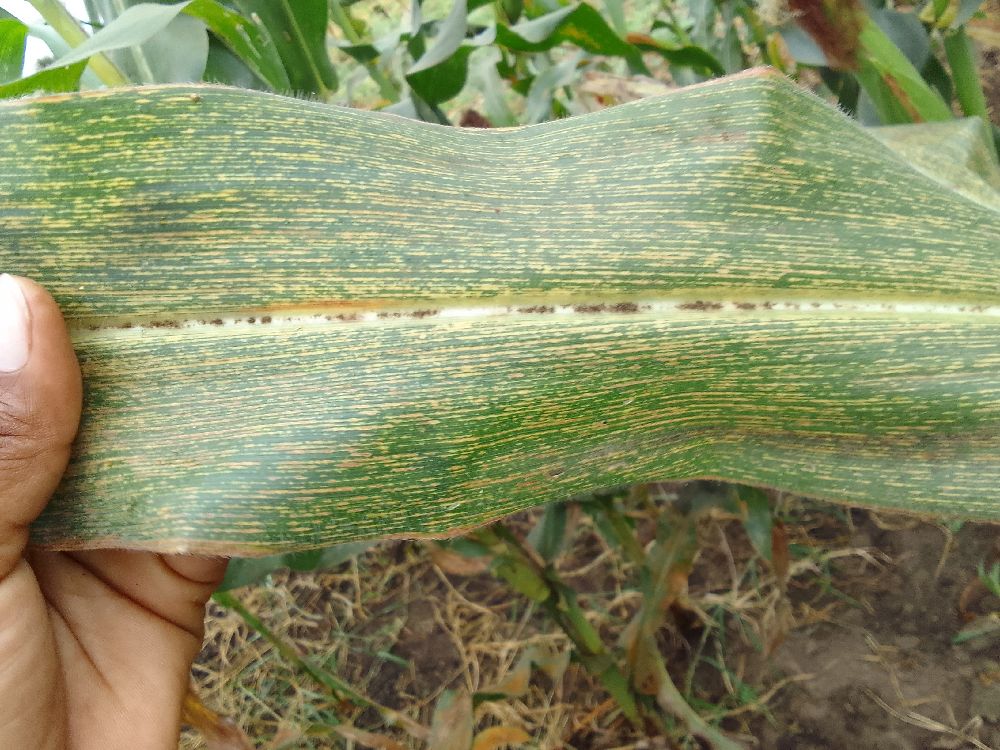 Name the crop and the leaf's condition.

maize, maize streak virus
